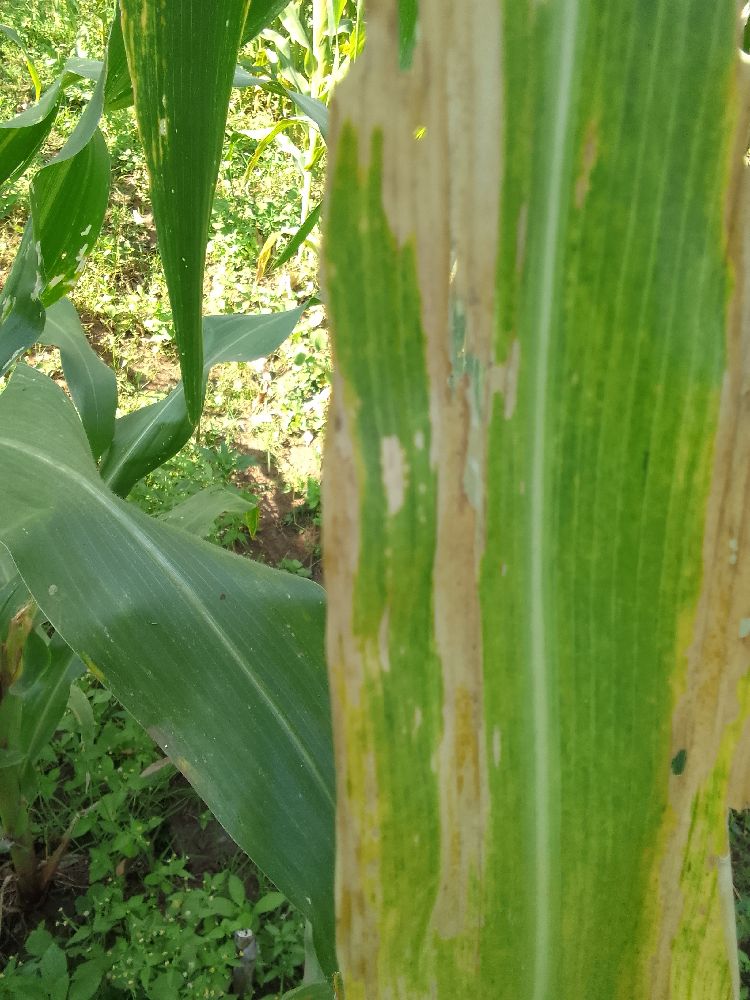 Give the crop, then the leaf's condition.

maize, maize lethal necrosis
